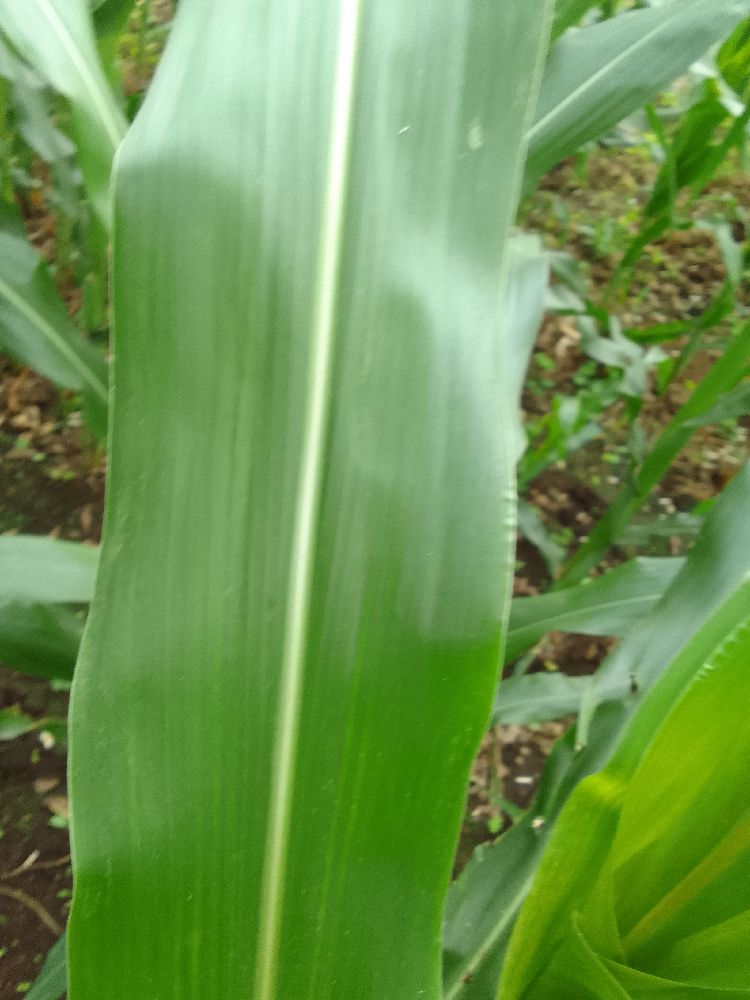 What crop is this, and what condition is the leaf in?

maize, healthy
